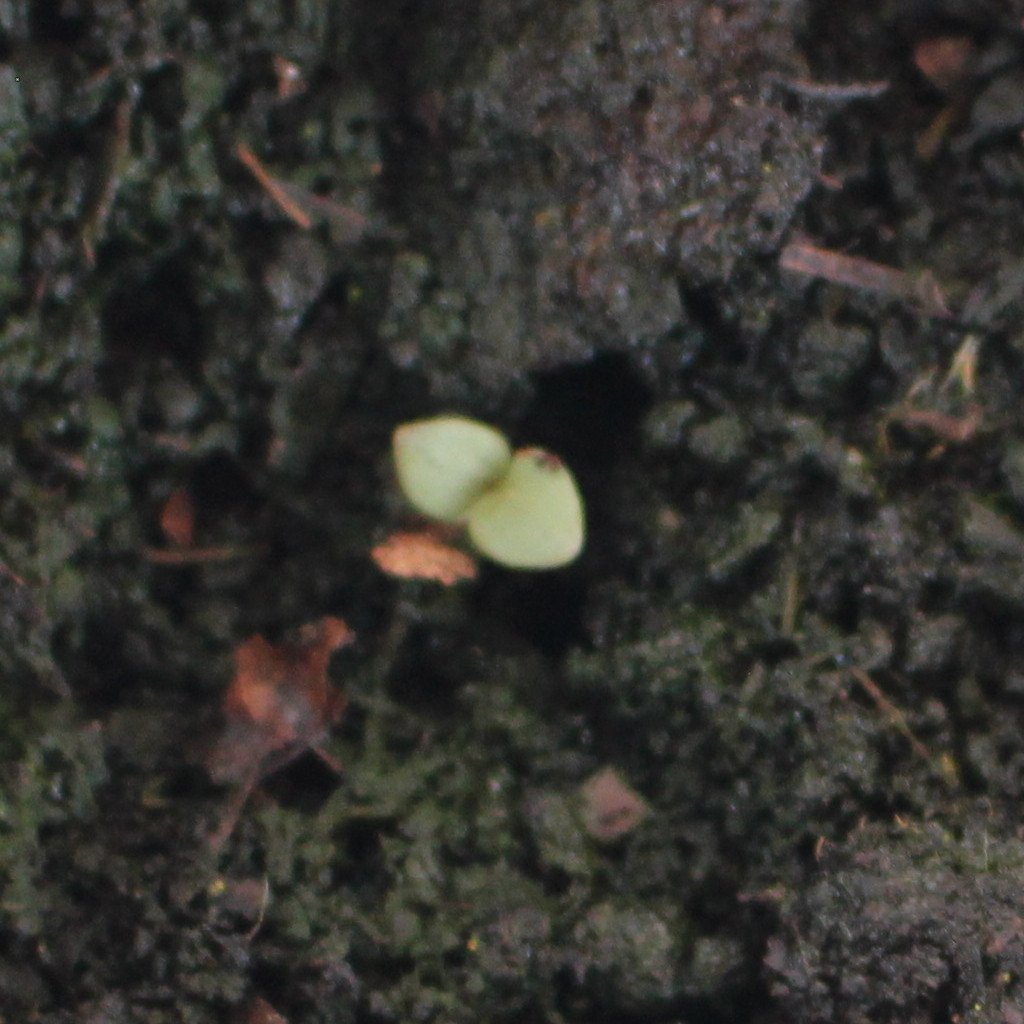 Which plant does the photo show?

Veronica persica
